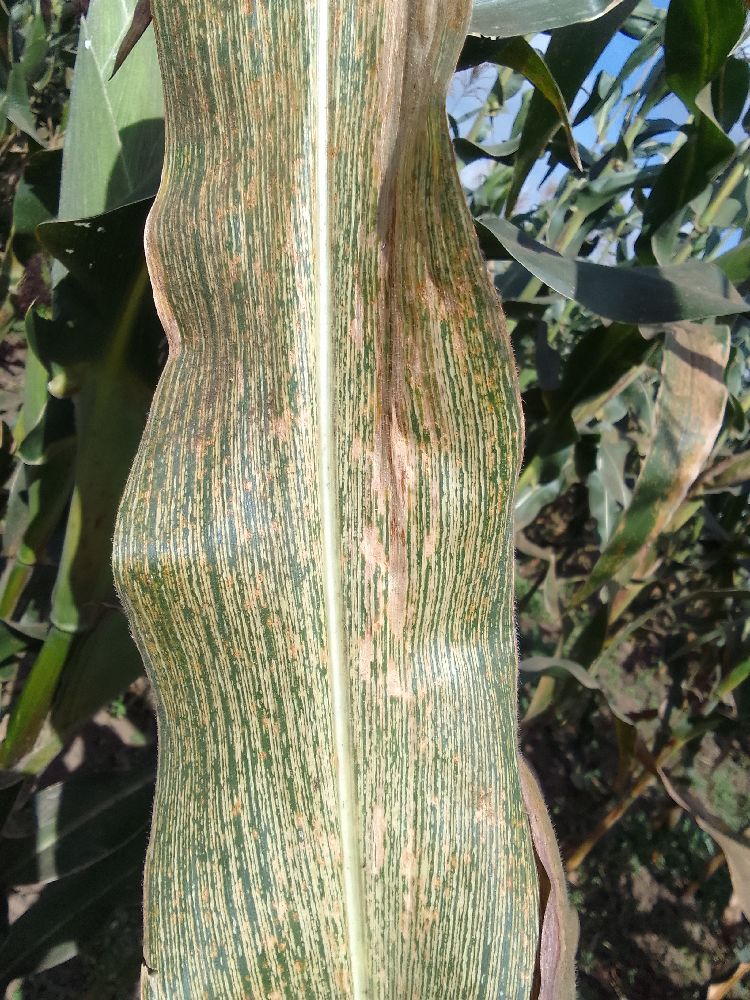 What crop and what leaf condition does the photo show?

maize, maize streak virus
